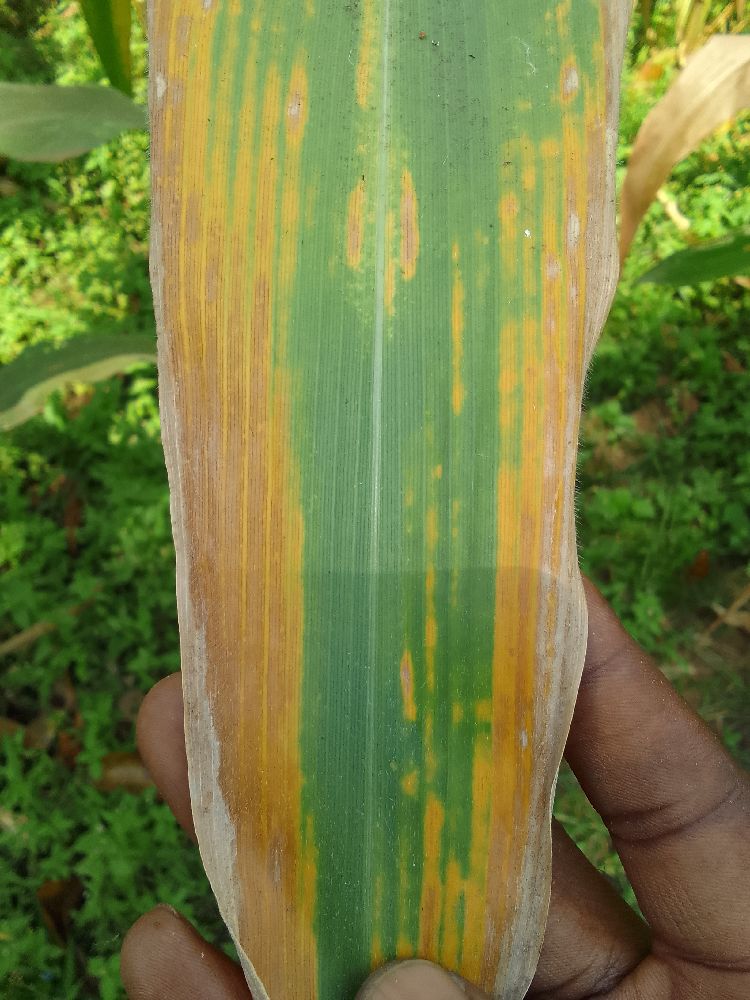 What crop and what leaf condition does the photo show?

maize, maize lethal necrosis
